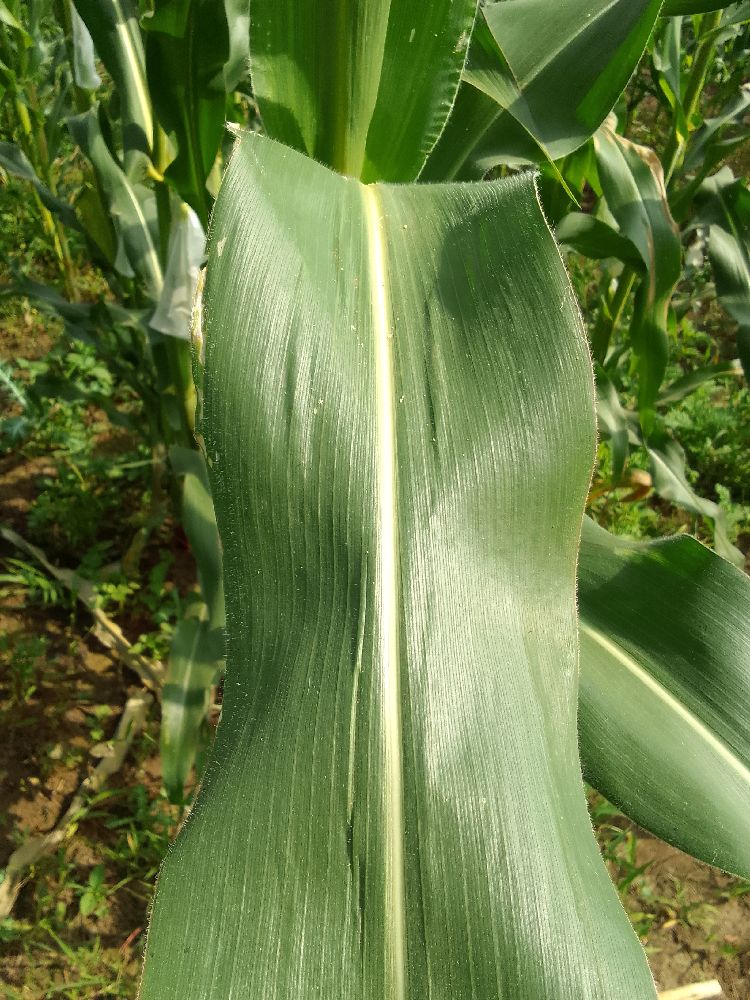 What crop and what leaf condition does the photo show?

maize, healthy
